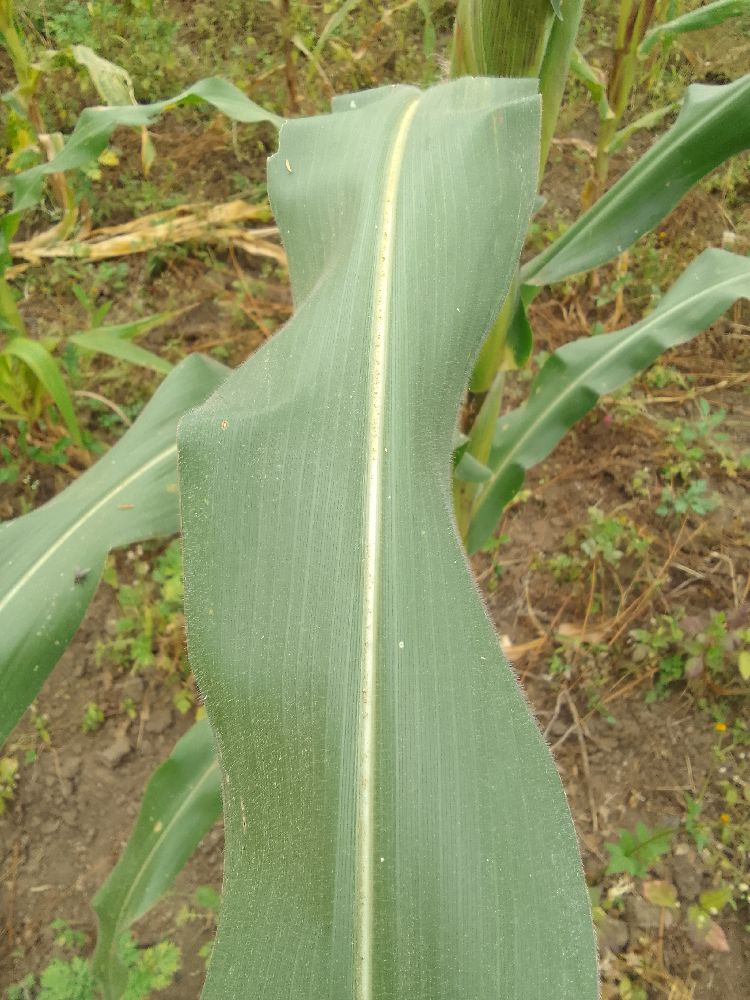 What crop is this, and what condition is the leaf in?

maize, healthy
